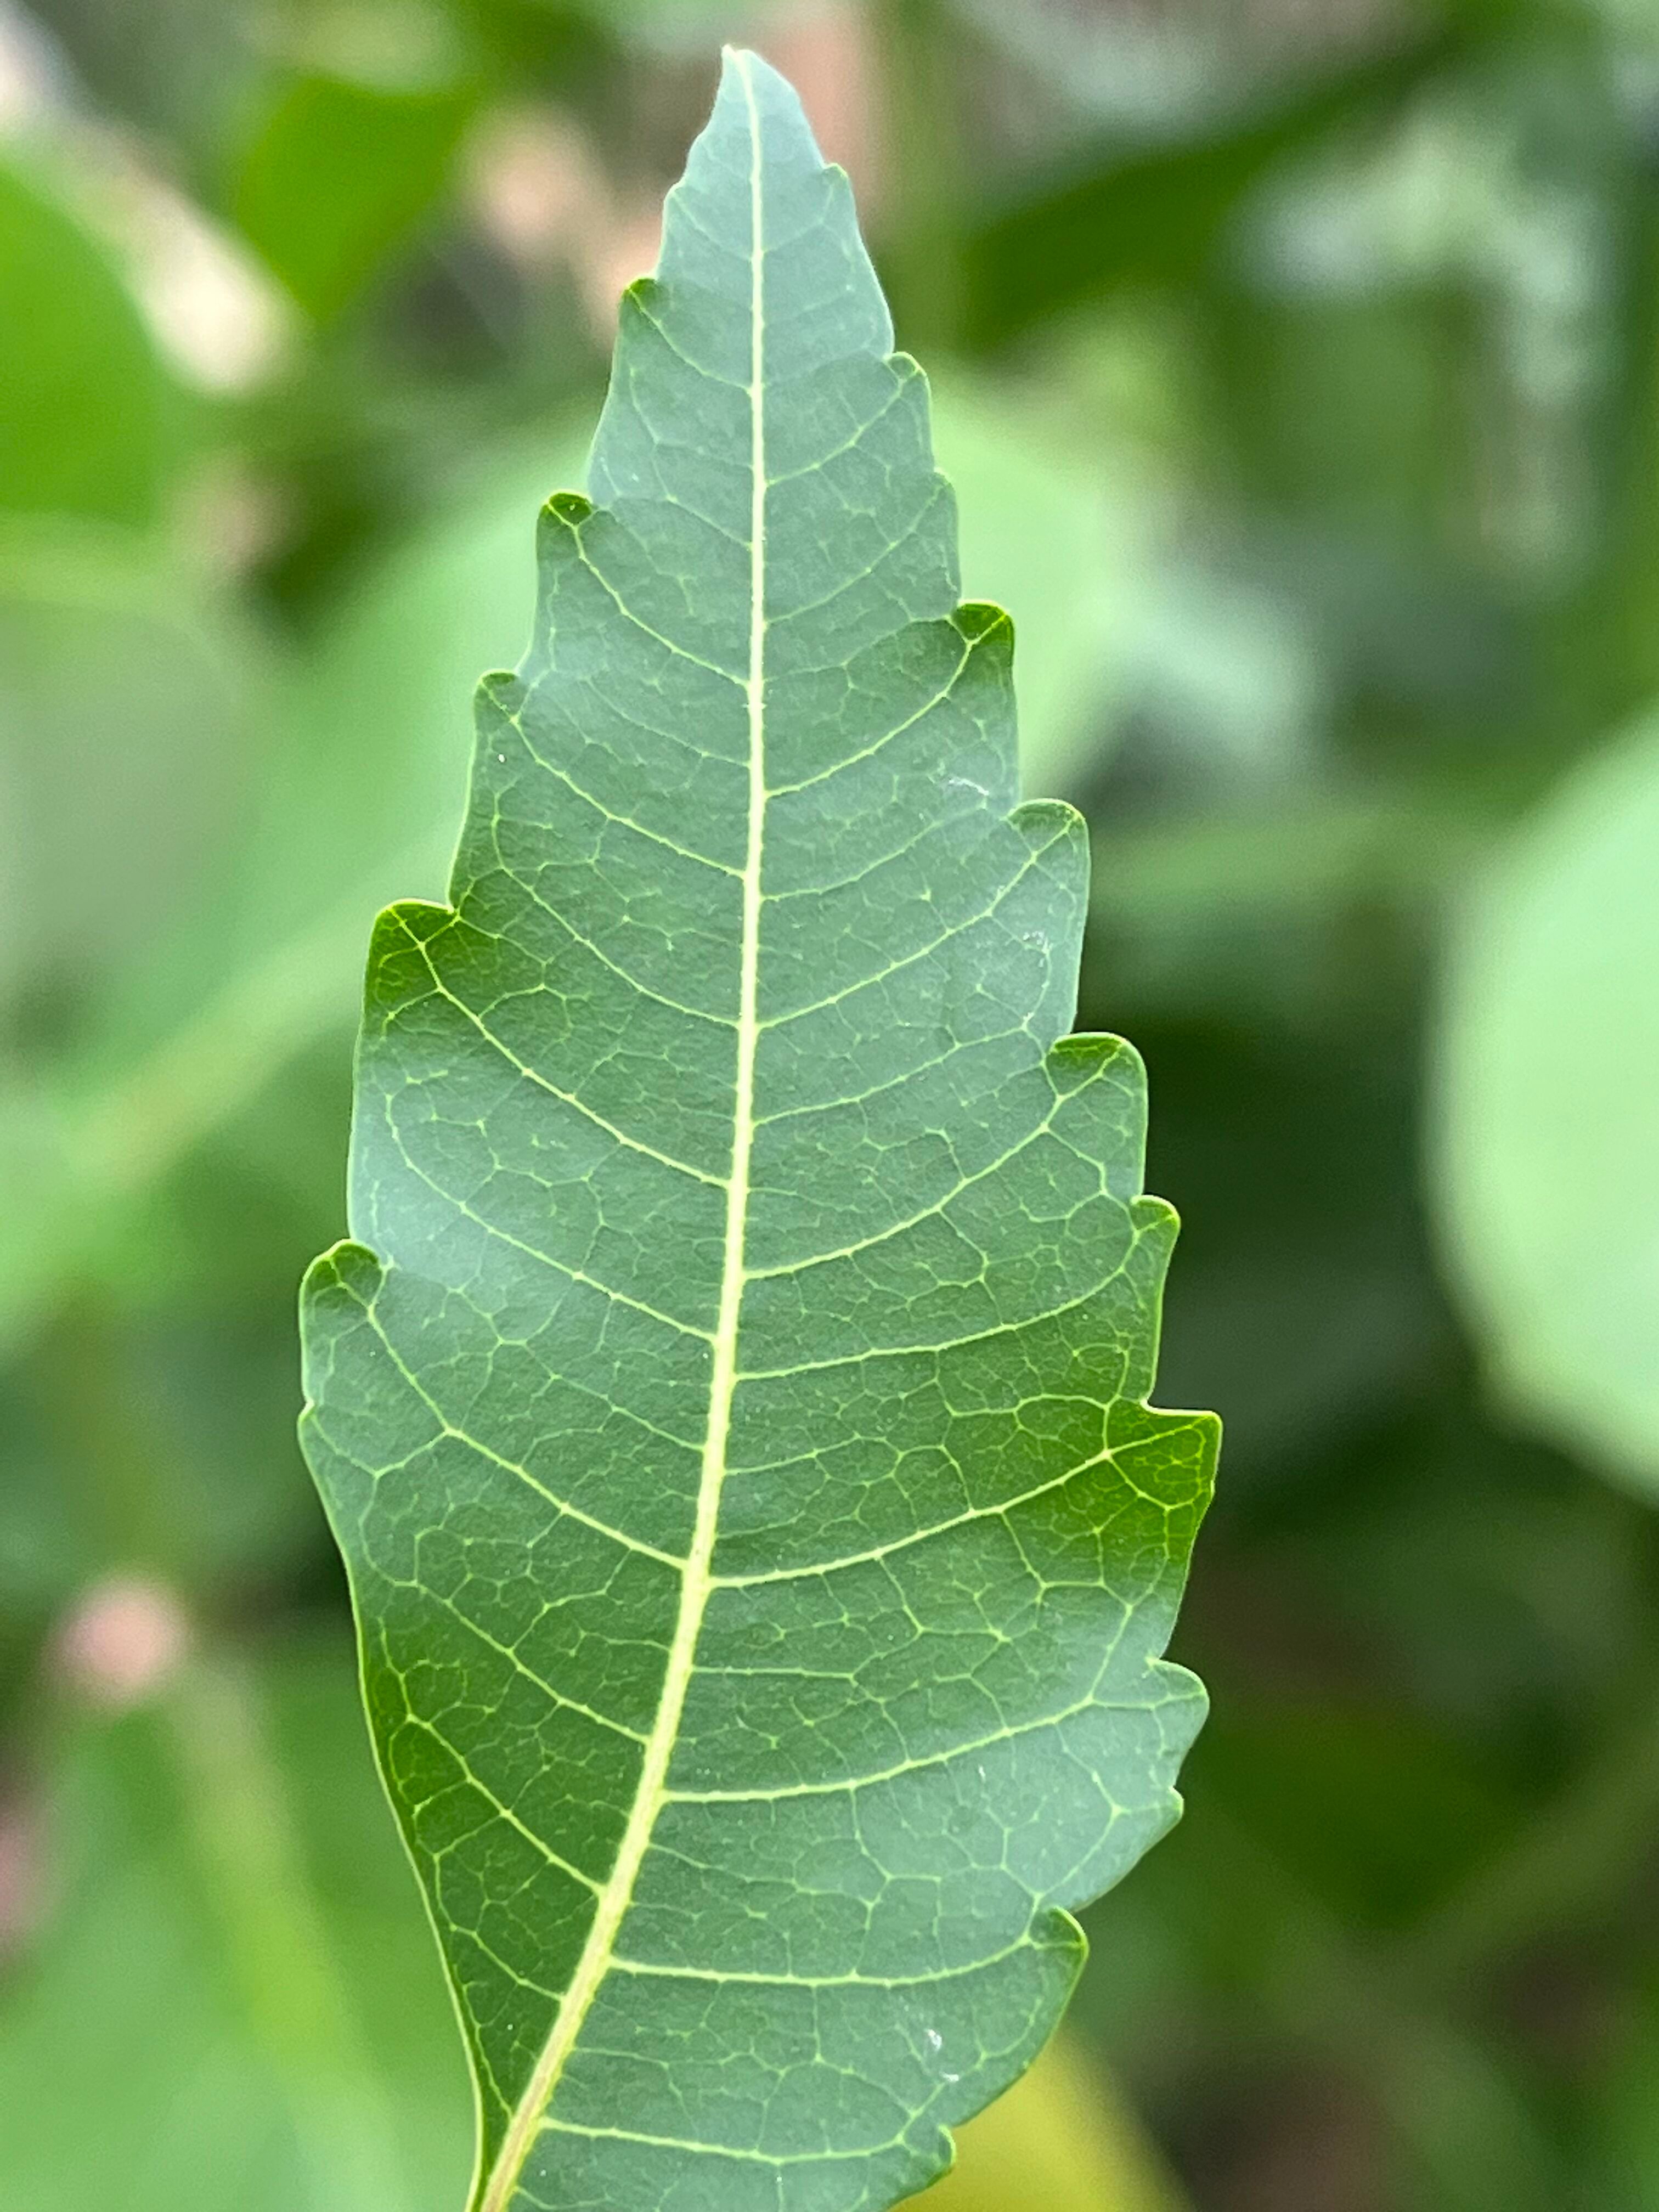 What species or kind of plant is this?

neem
